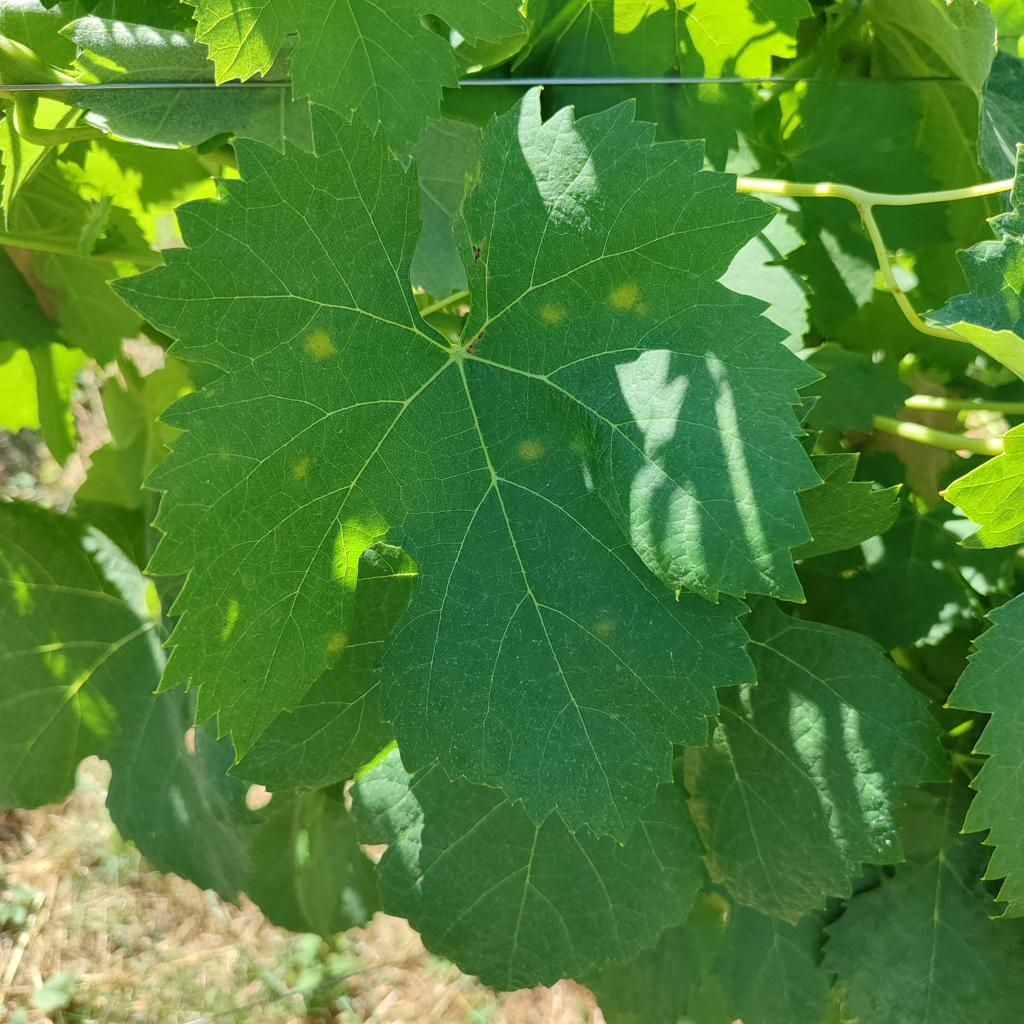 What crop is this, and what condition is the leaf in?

grapevine, downy mildew
